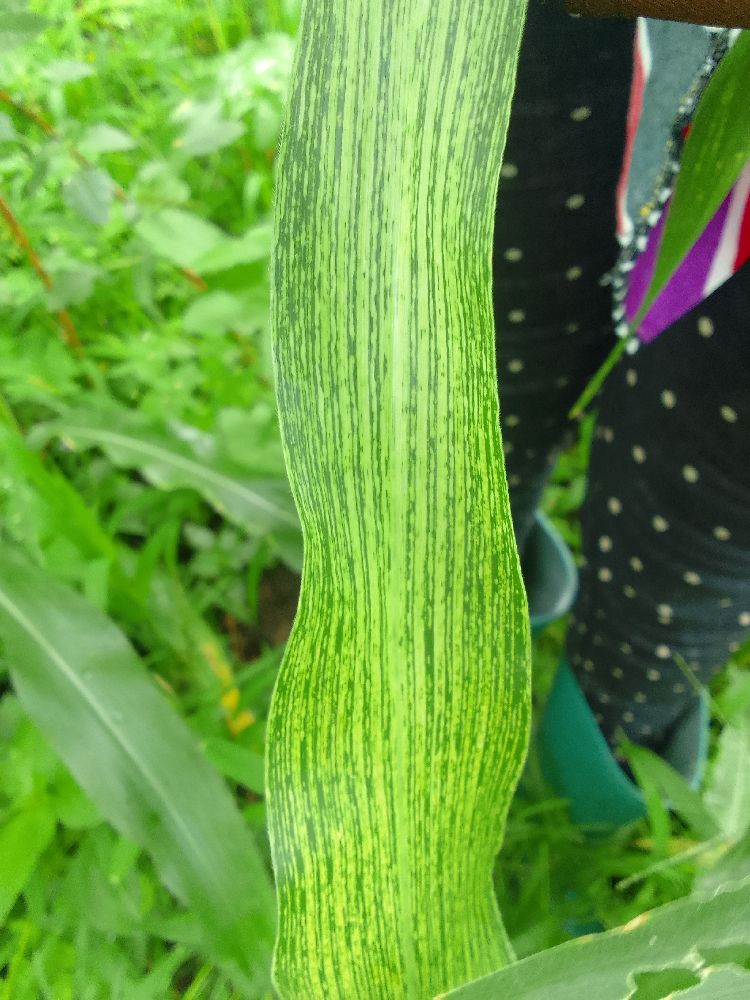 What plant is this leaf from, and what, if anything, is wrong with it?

maize, maize streak virus
